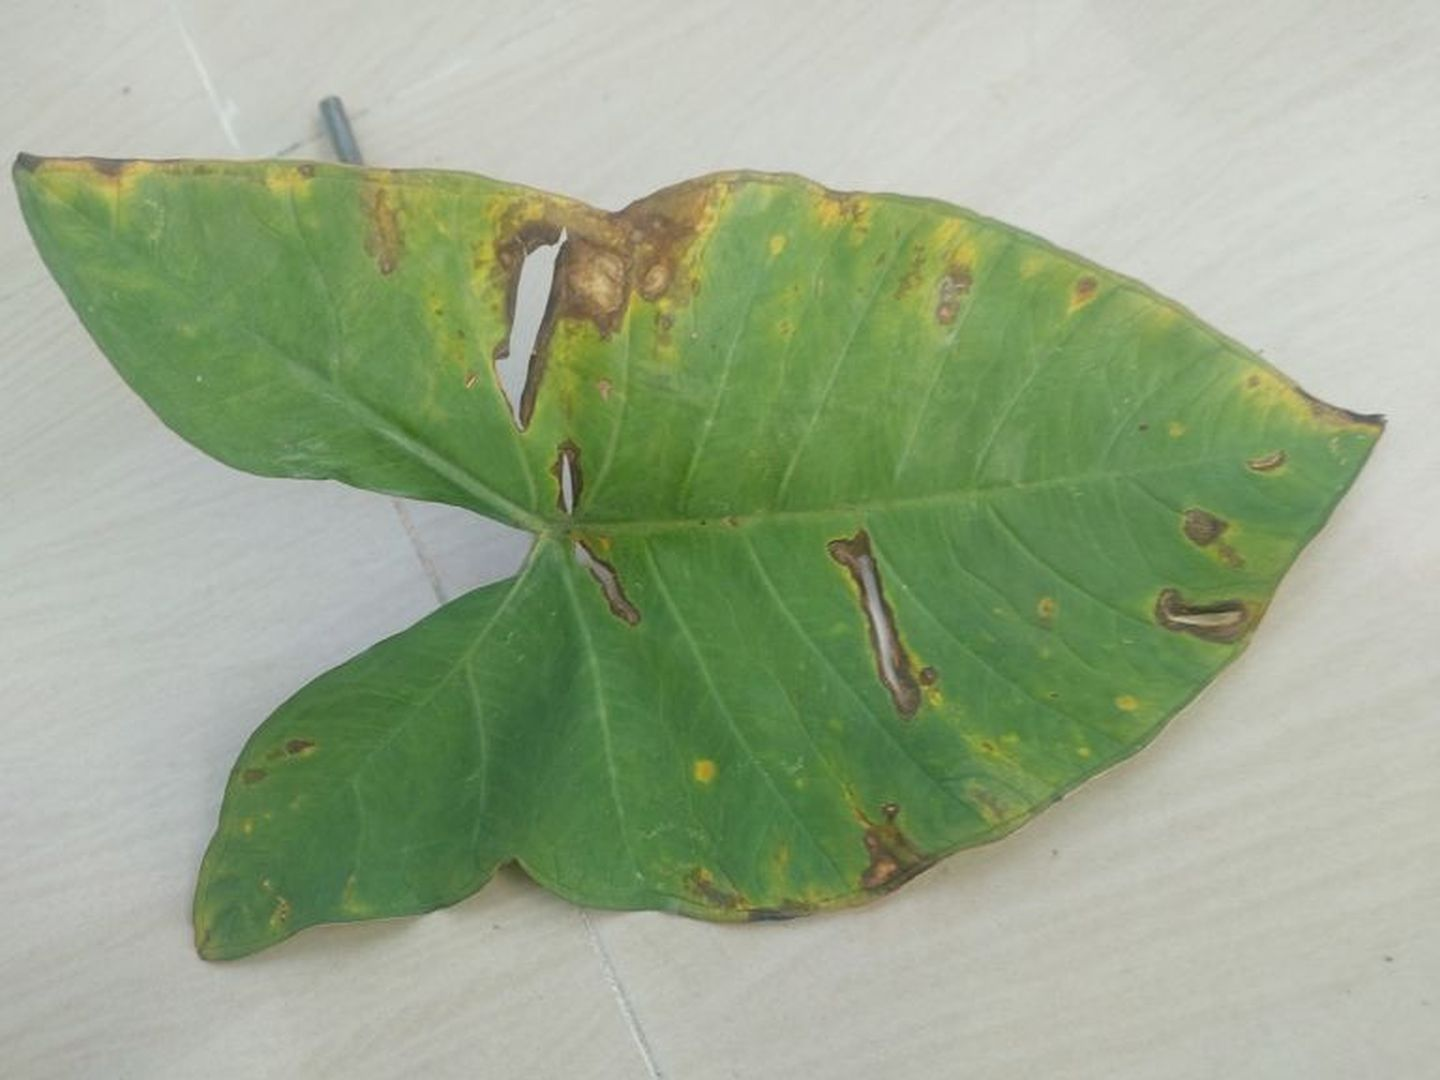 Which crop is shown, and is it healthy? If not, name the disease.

taro, leaf blight
